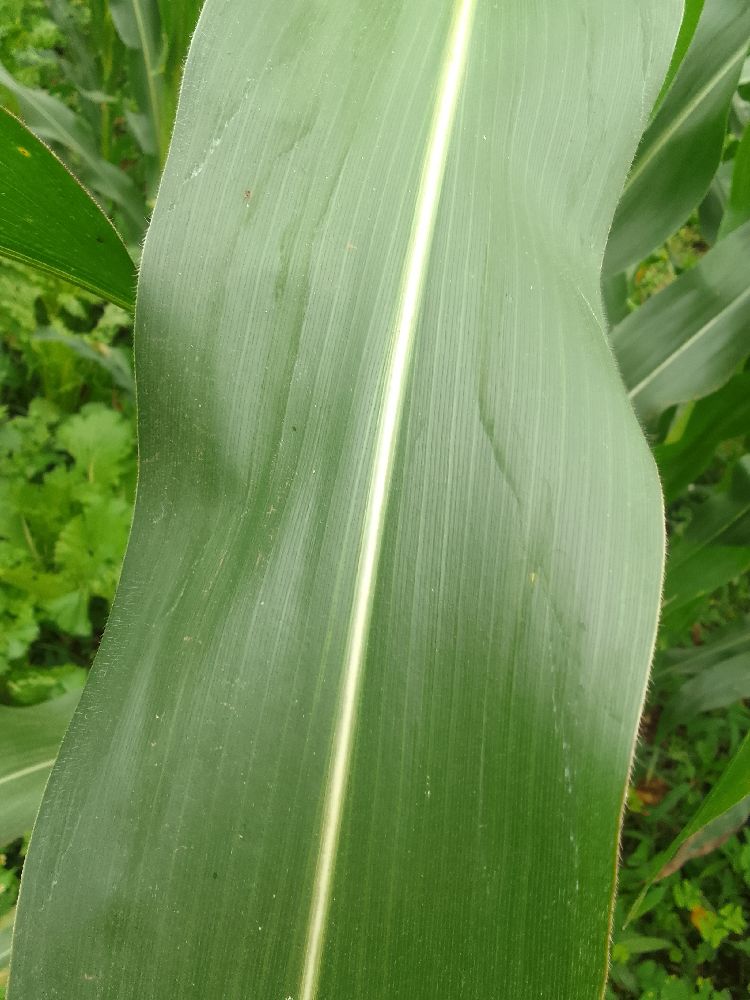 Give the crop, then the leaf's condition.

maize, healthy
